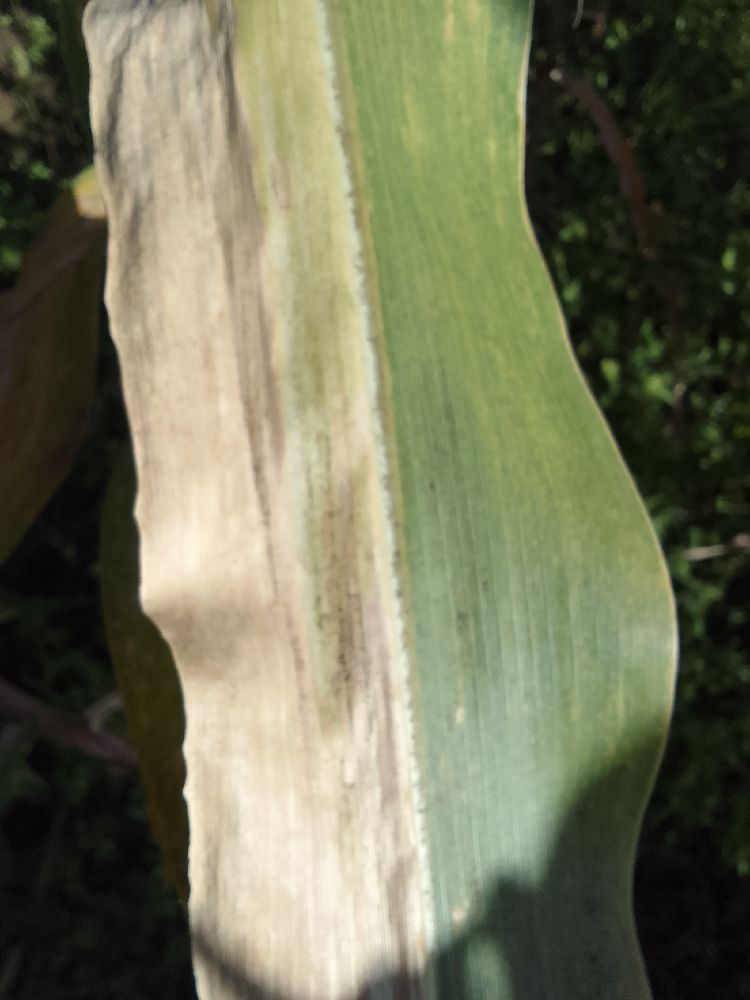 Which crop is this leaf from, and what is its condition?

maize, maize lethal necrosis
